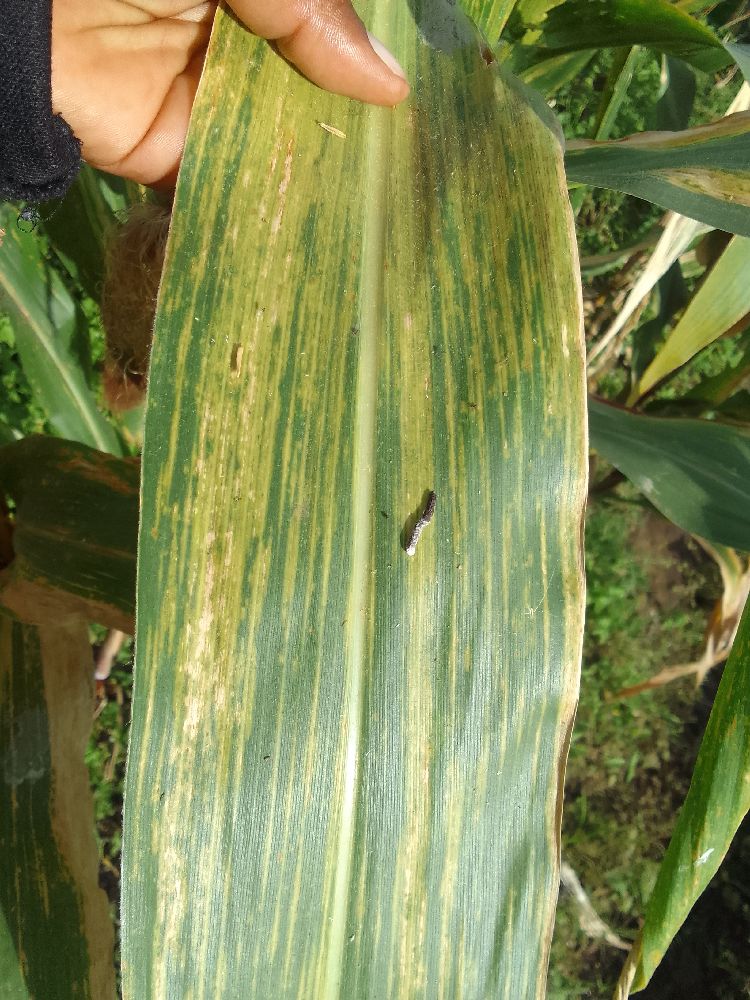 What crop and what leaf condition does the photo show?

maize, maize lethal necrosis
